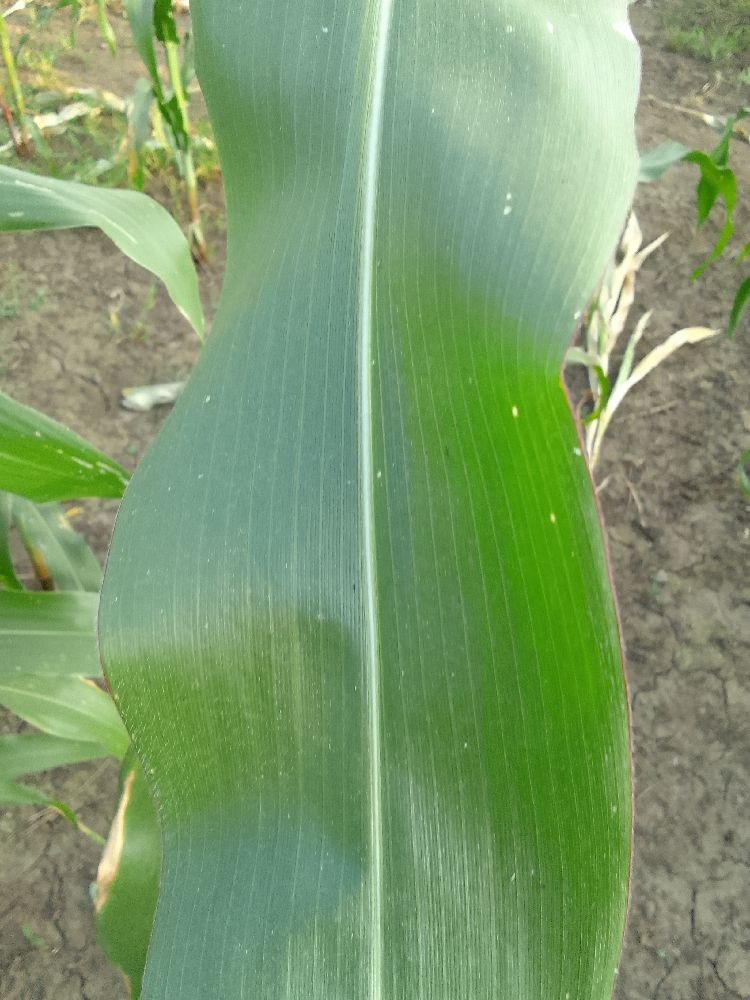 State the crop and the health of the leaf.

maize, healthy
